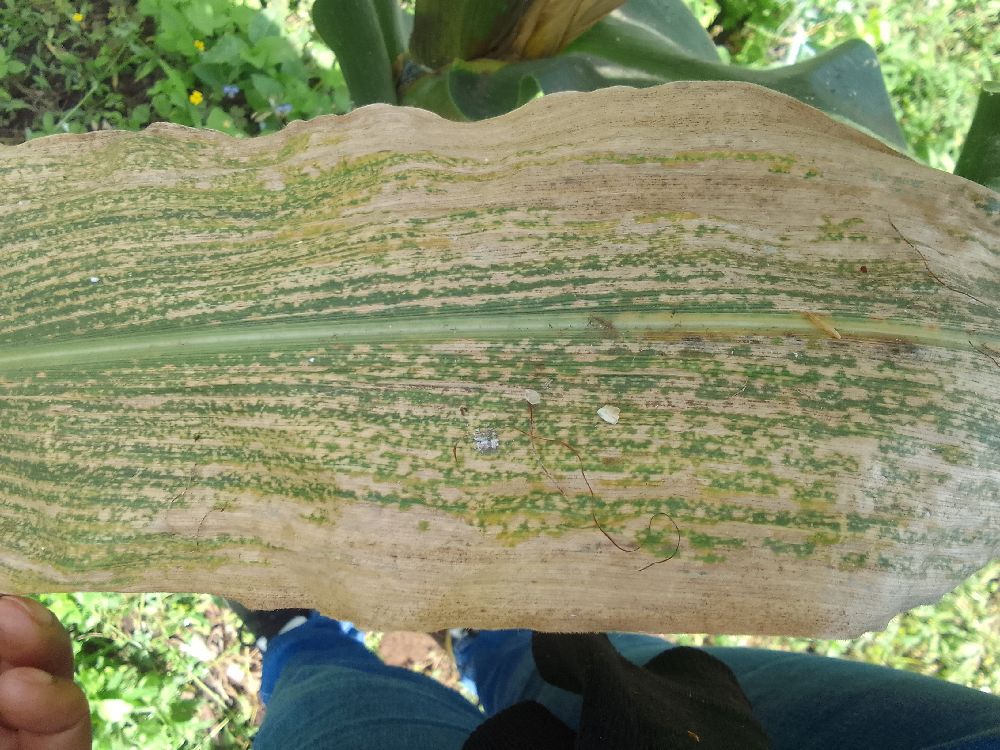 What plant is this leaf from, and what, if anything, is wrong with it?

maize, maize lethal necrosis
